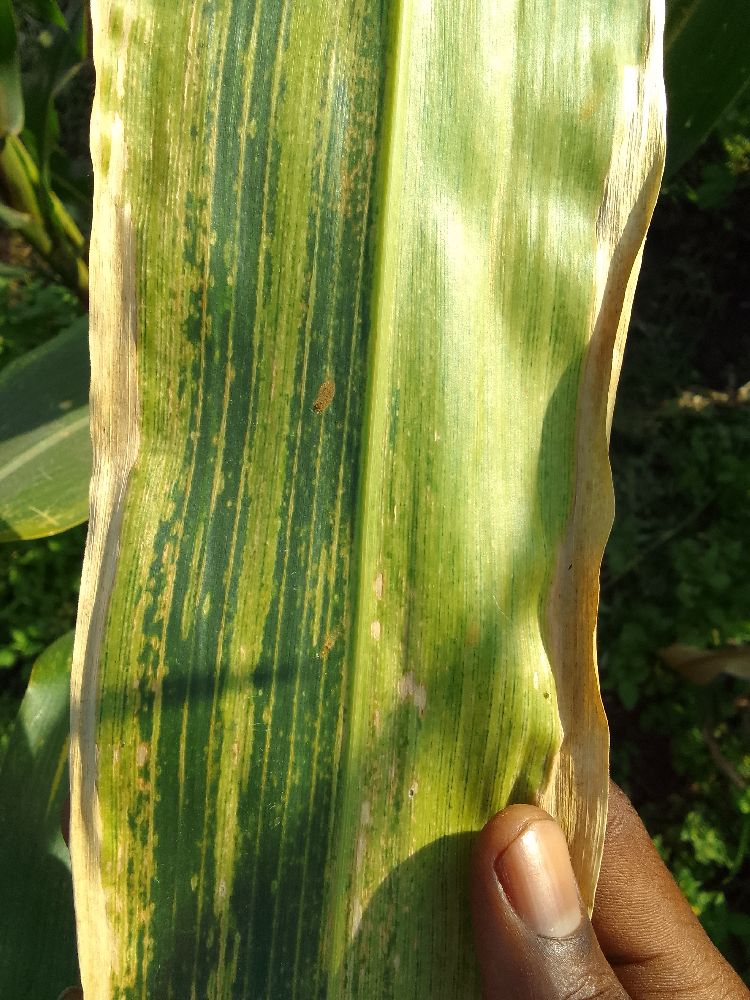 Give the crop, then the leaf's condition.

maize, maize lethal necrosis
